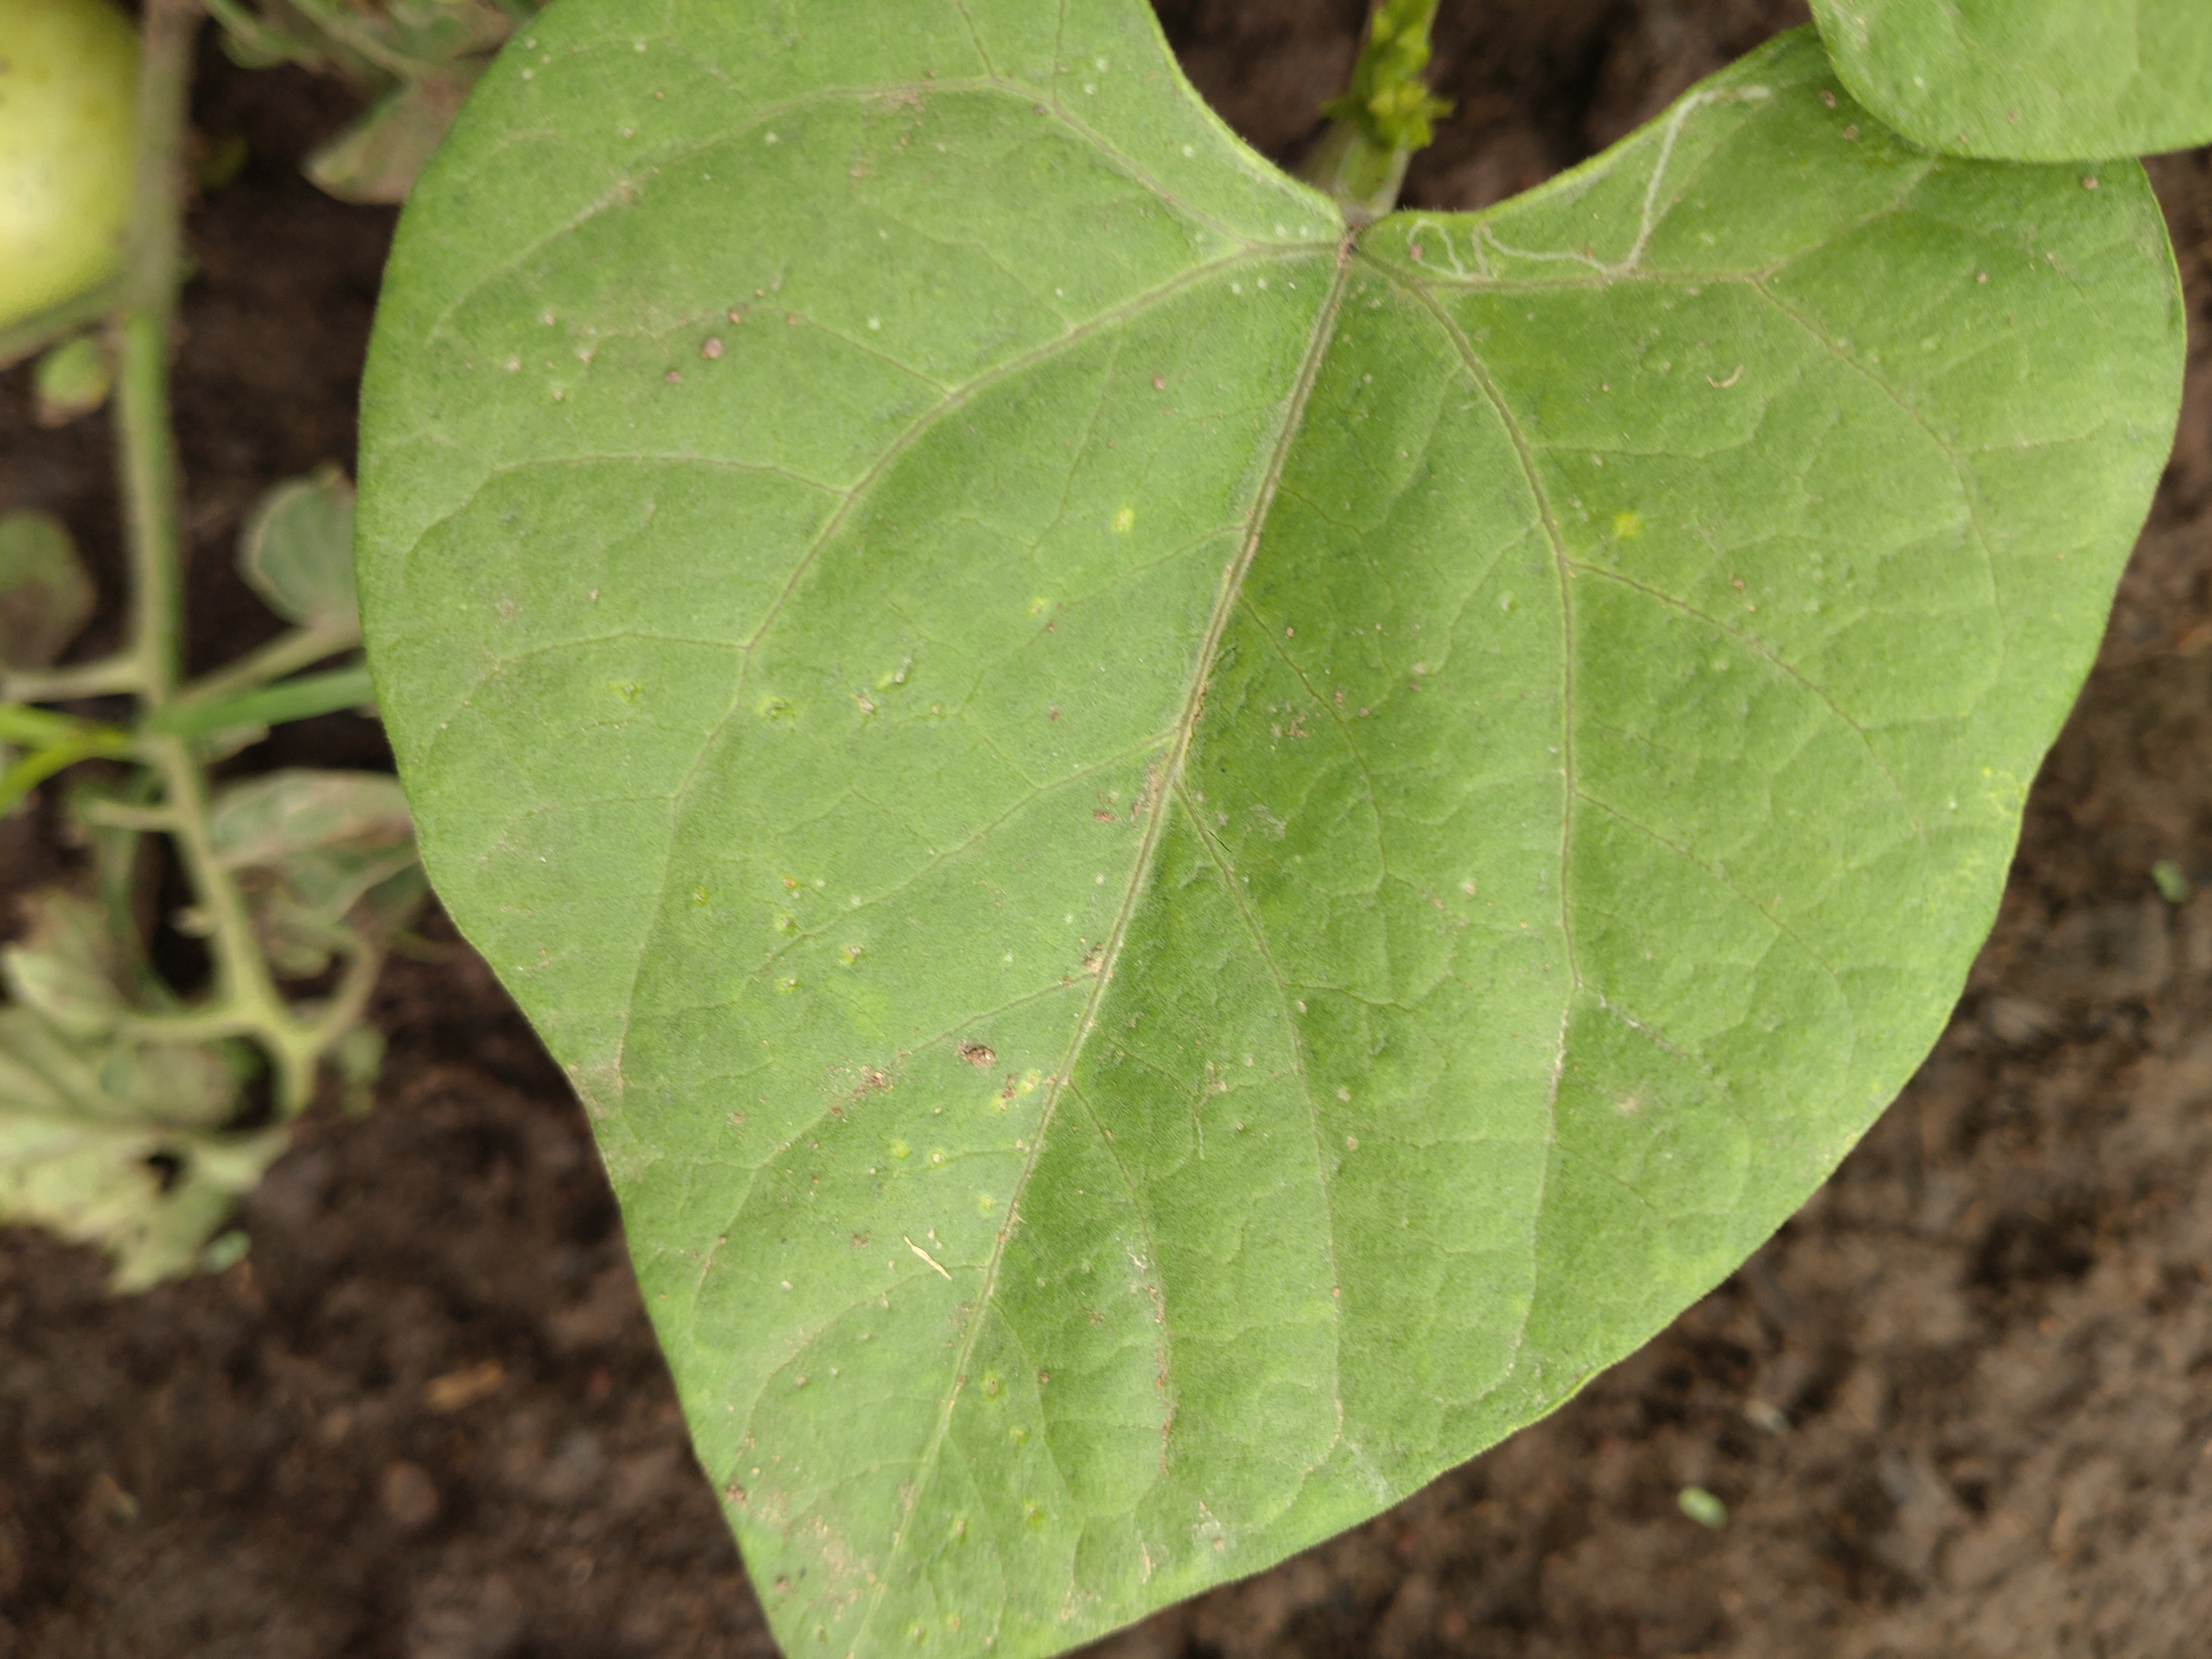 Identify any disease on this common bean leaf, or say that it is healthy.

healthy
